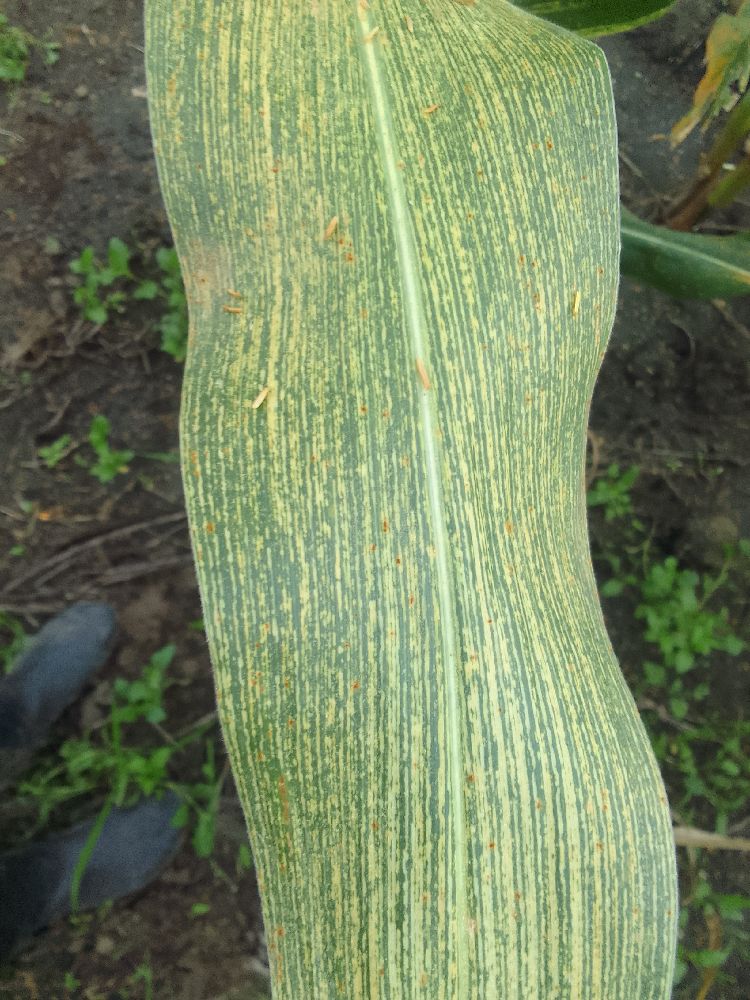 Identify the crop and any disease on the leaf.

maize, maize streak virus
